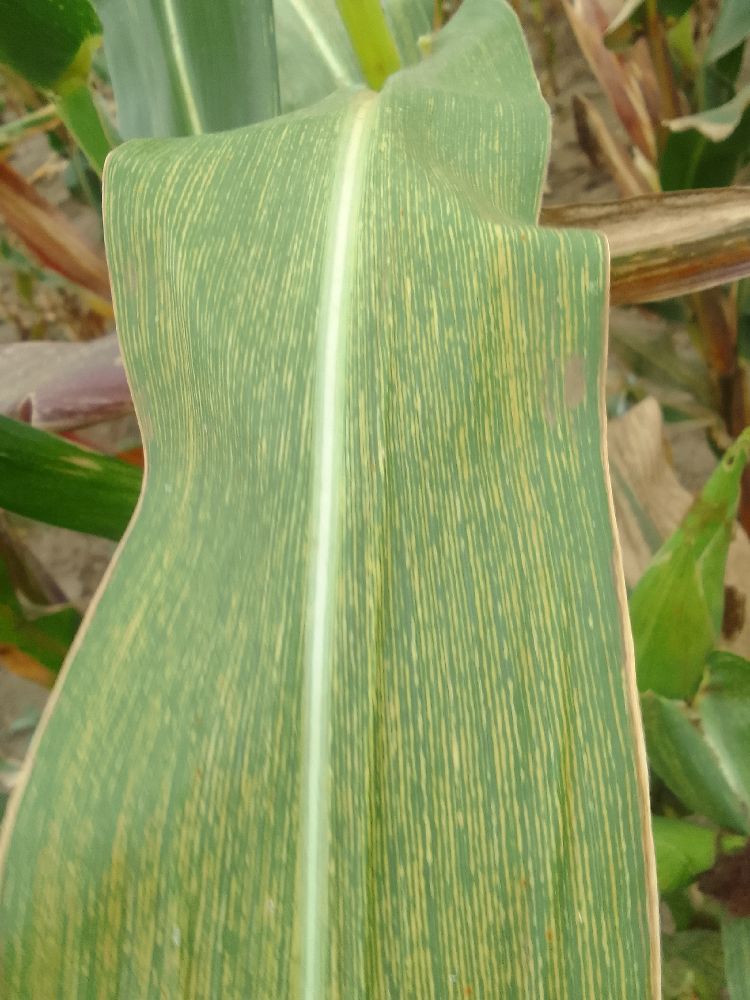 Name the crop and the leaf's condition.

maize, maize streak virus
